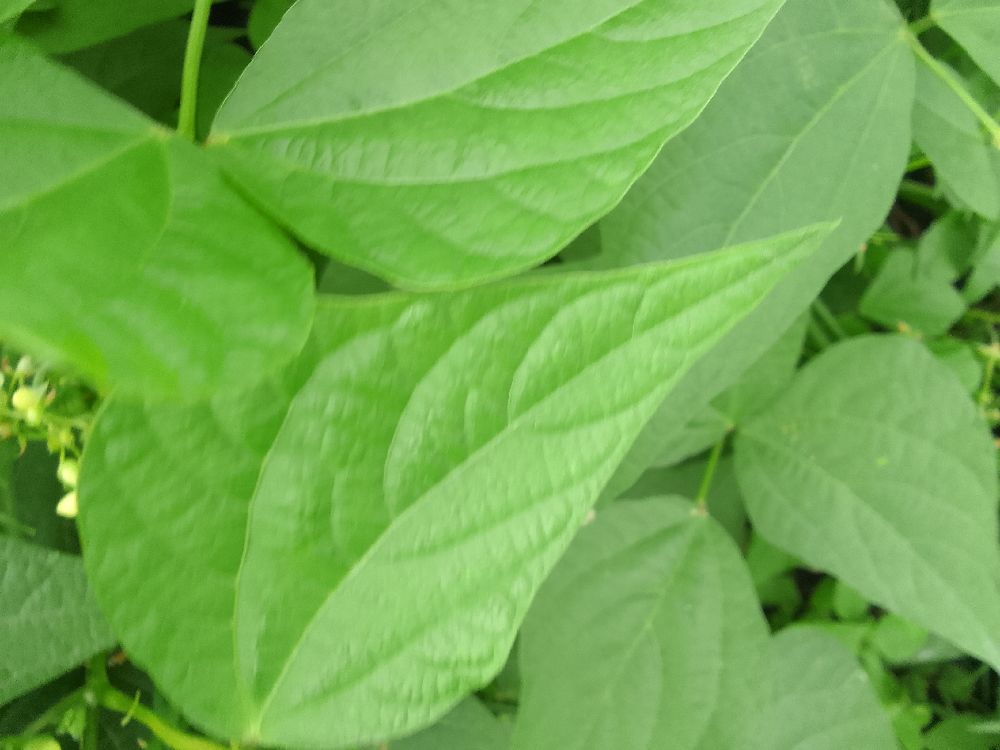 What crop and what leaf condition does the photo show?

common bean, healthy
